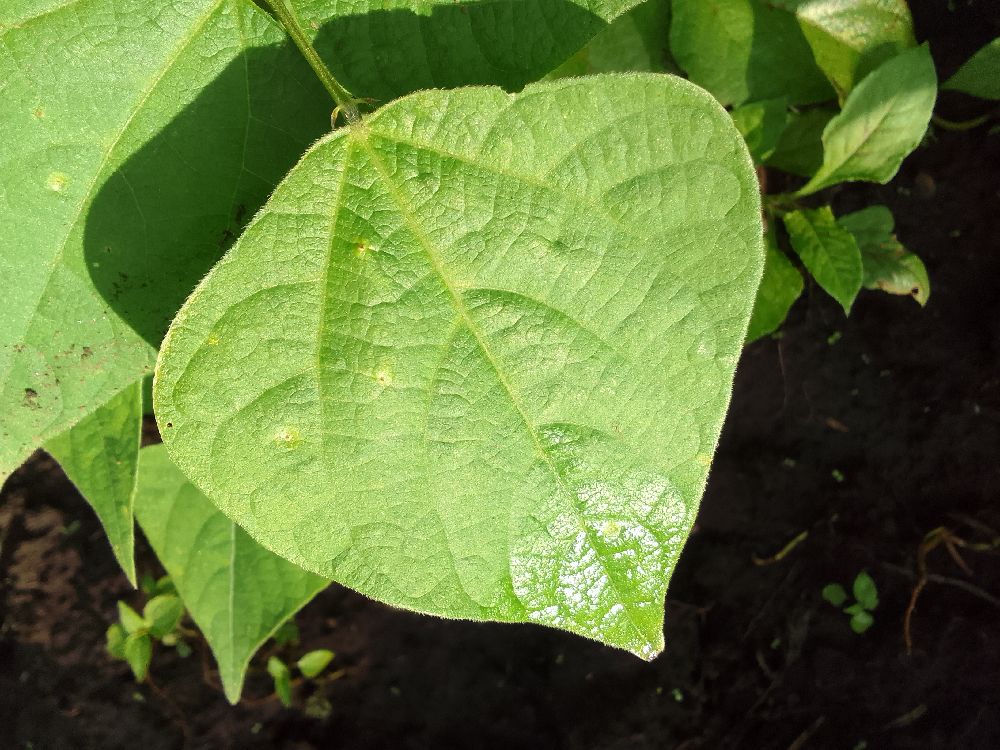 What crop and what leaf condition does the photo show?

common bean, healthy
